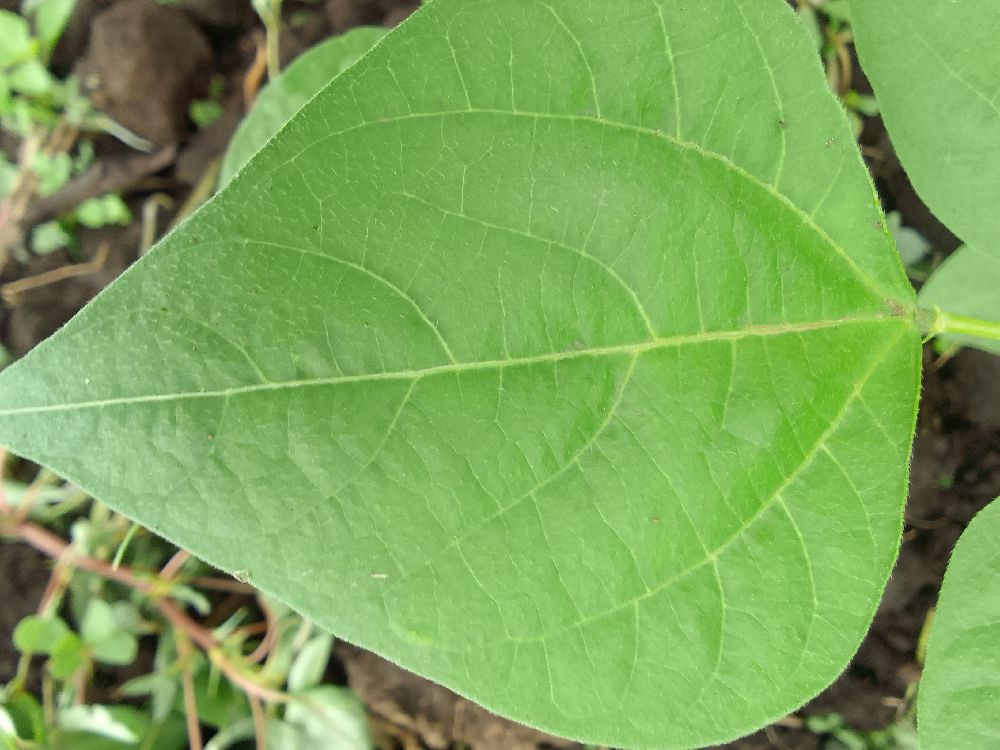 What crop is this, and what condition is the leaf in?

common bean, healthy
